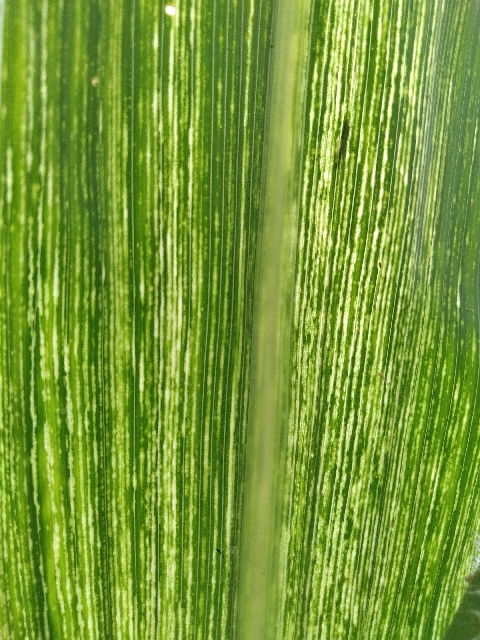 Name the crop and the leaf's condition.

maize, maize streak virus
